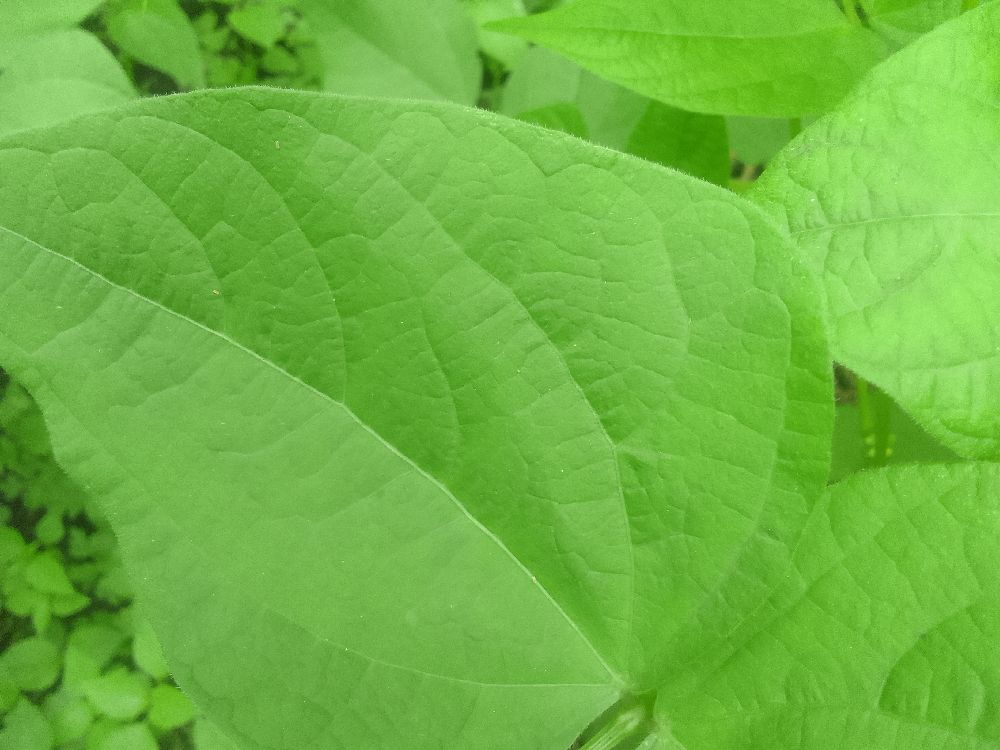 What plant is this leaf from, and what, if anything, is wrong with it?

common bean, healthy
